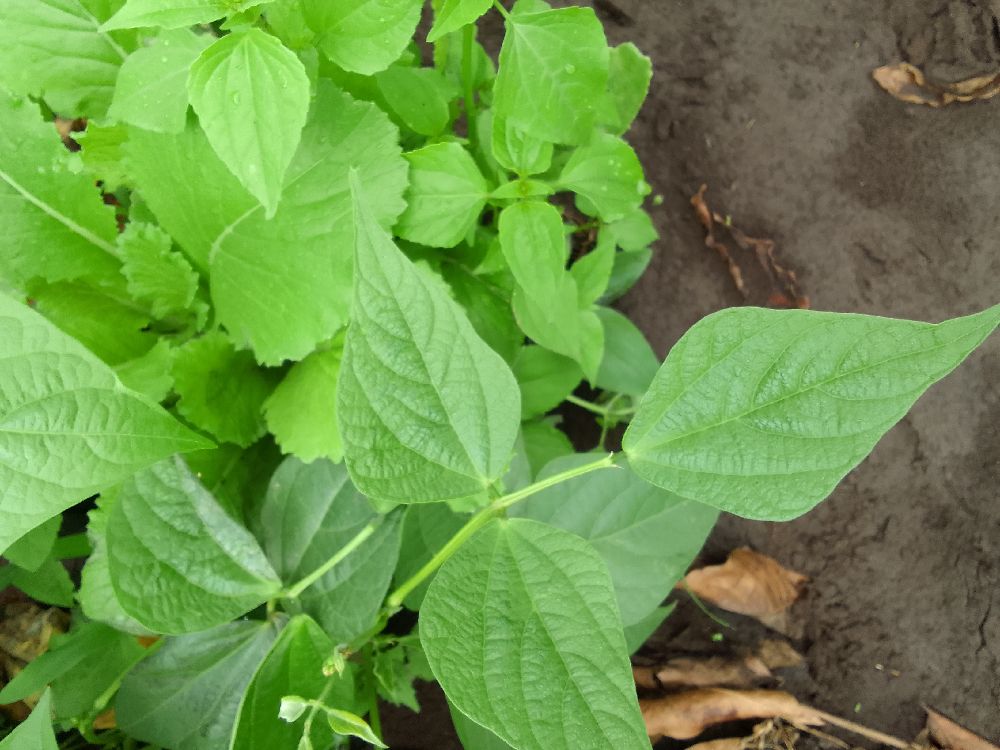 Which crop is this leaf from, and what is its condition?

common bean, healthy
